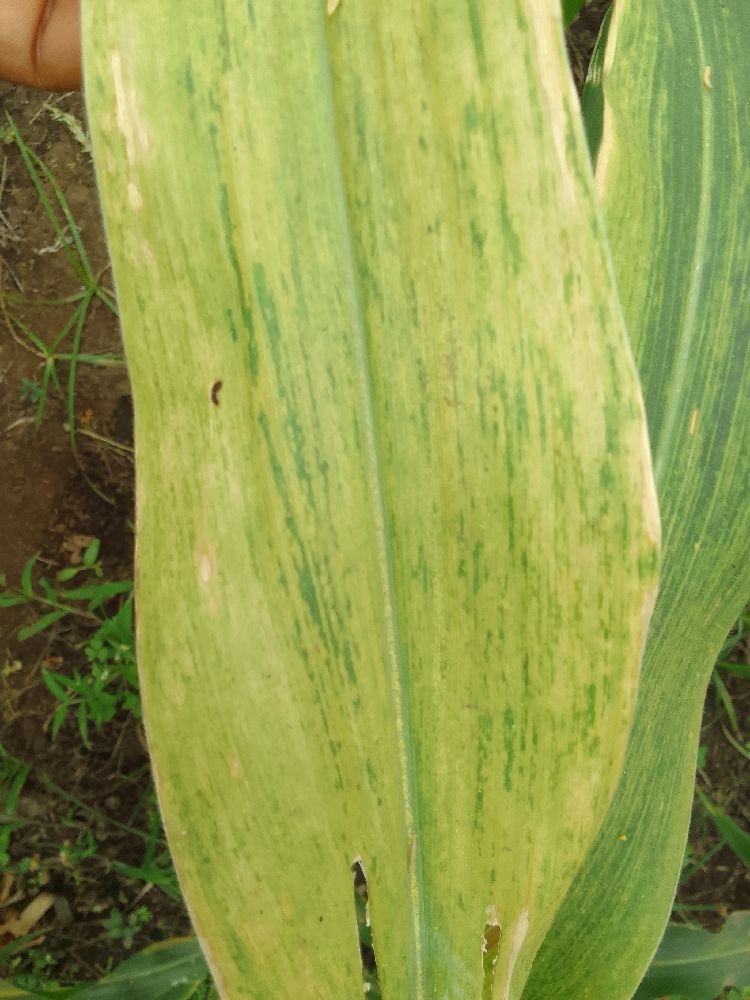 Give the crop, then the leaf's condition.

maize, maize lethal necrosis
